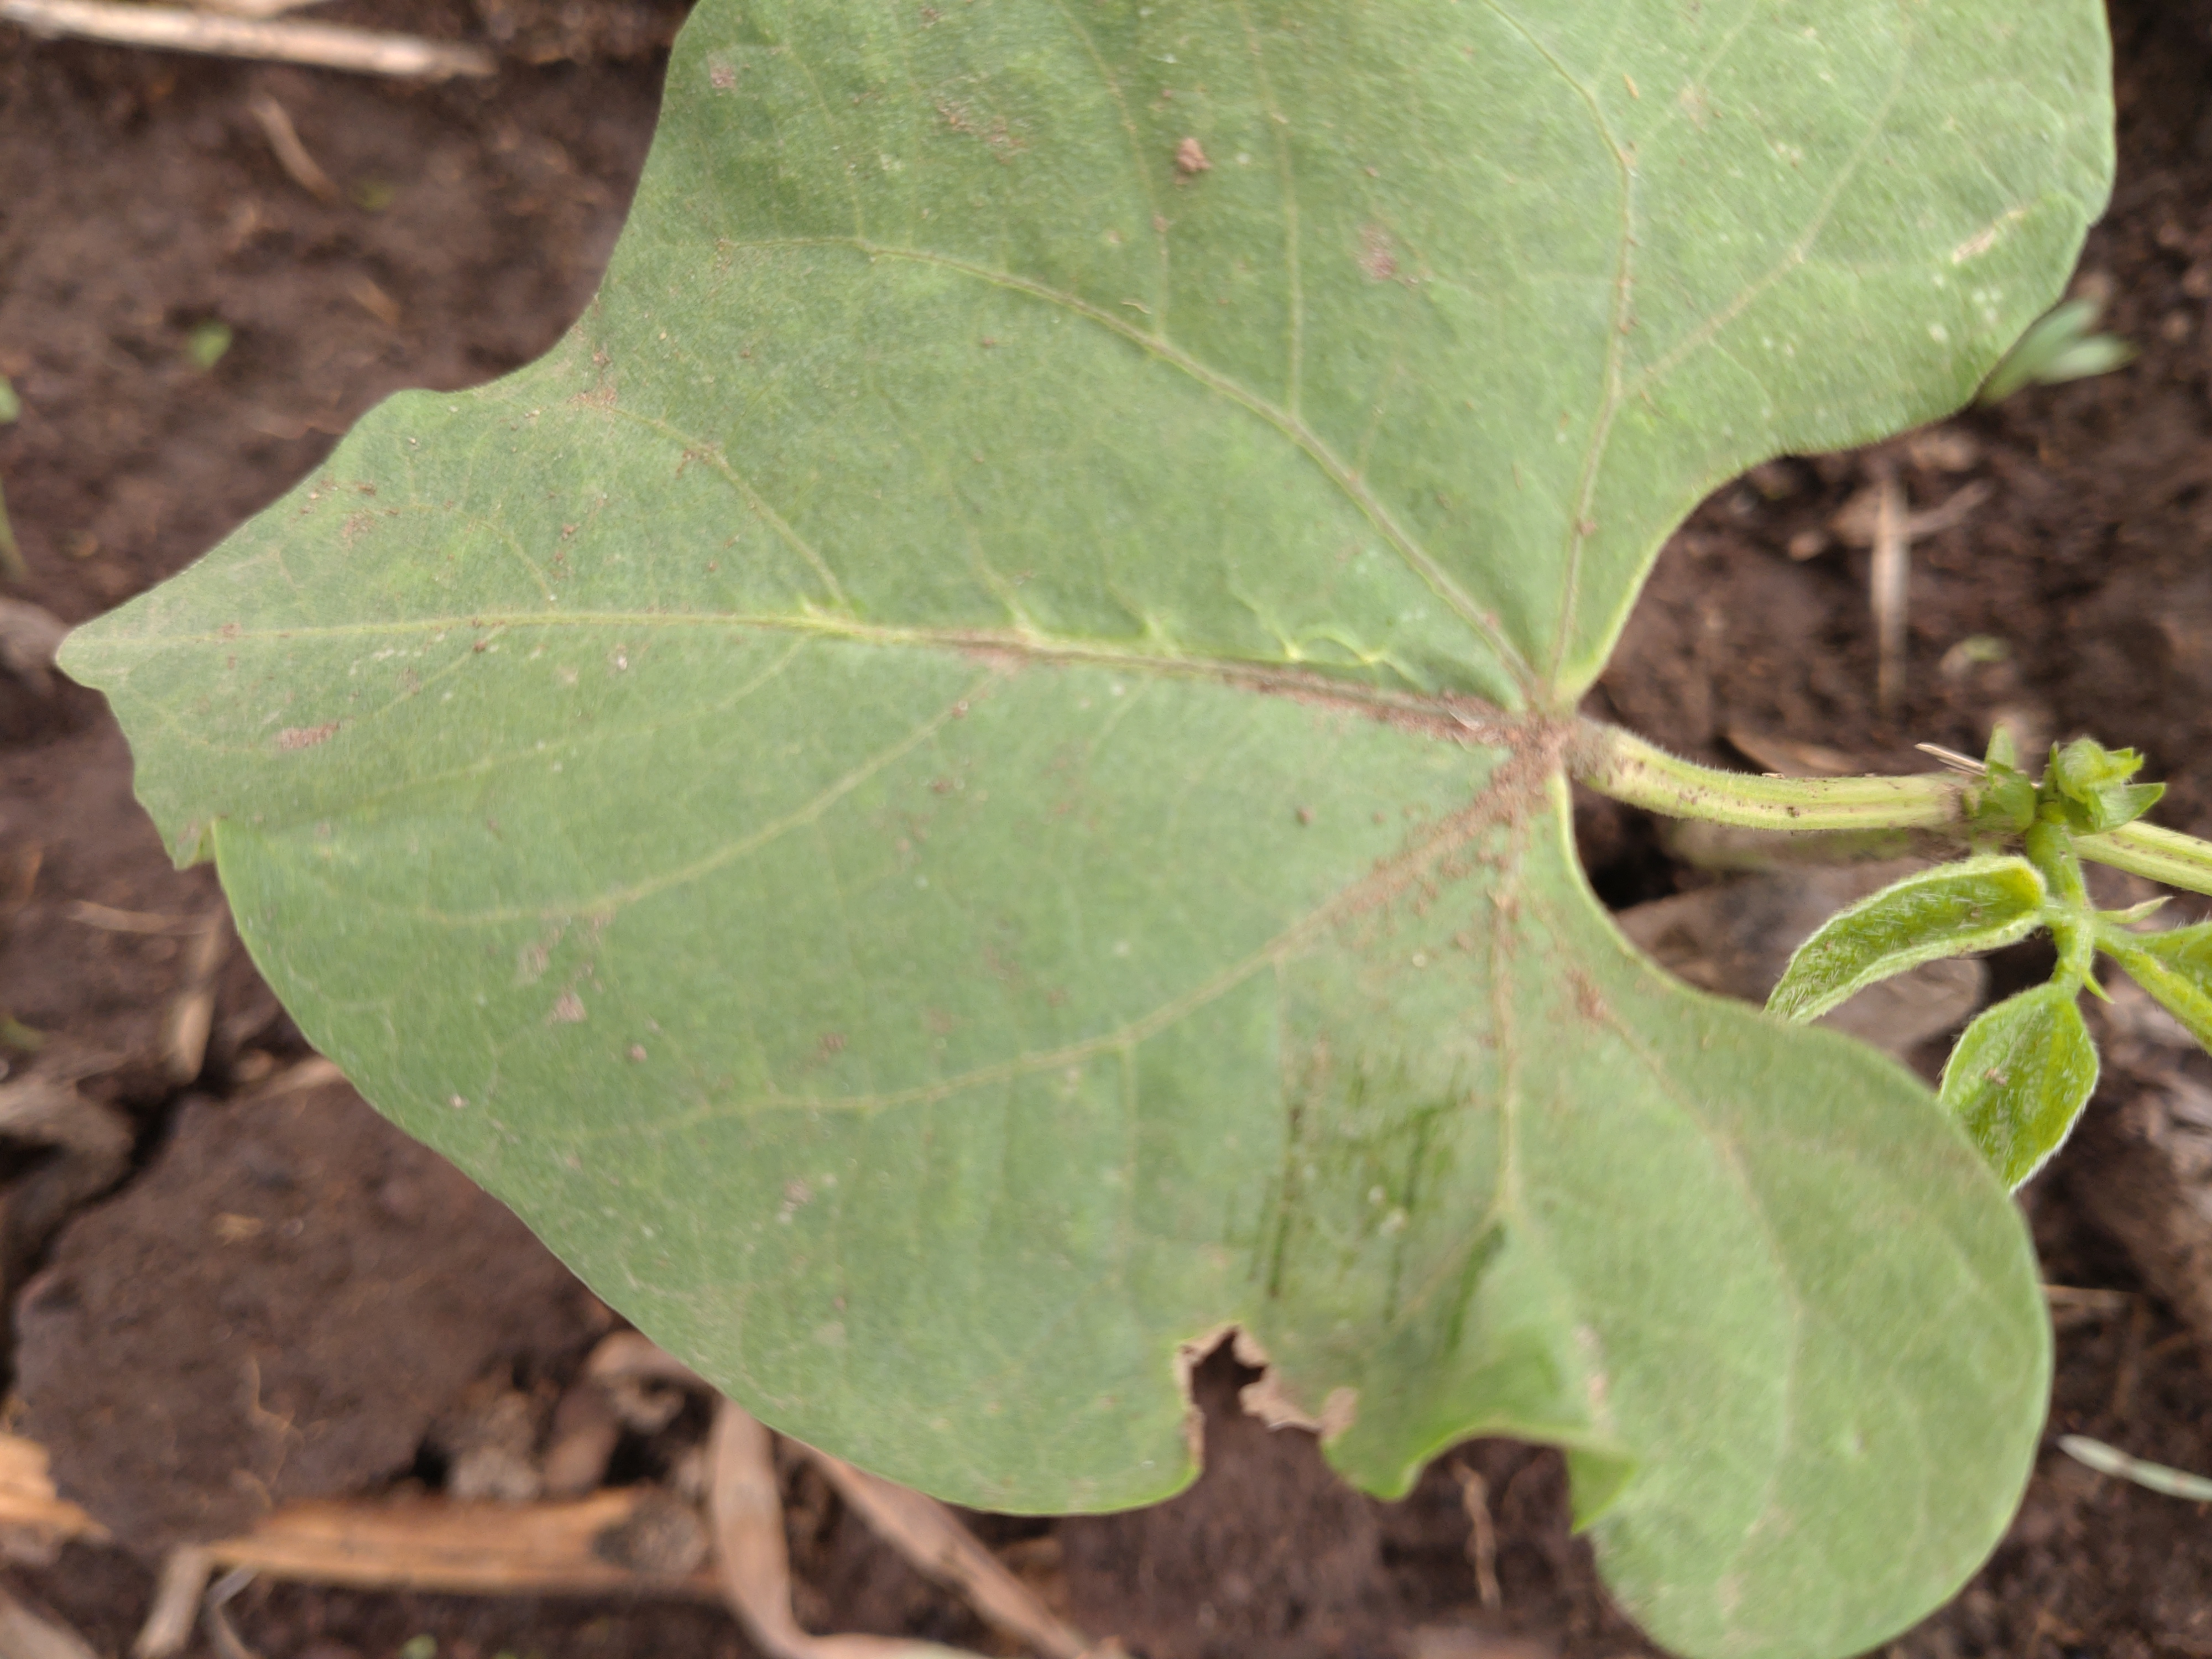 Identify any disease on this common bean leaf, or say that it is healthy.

healthy
